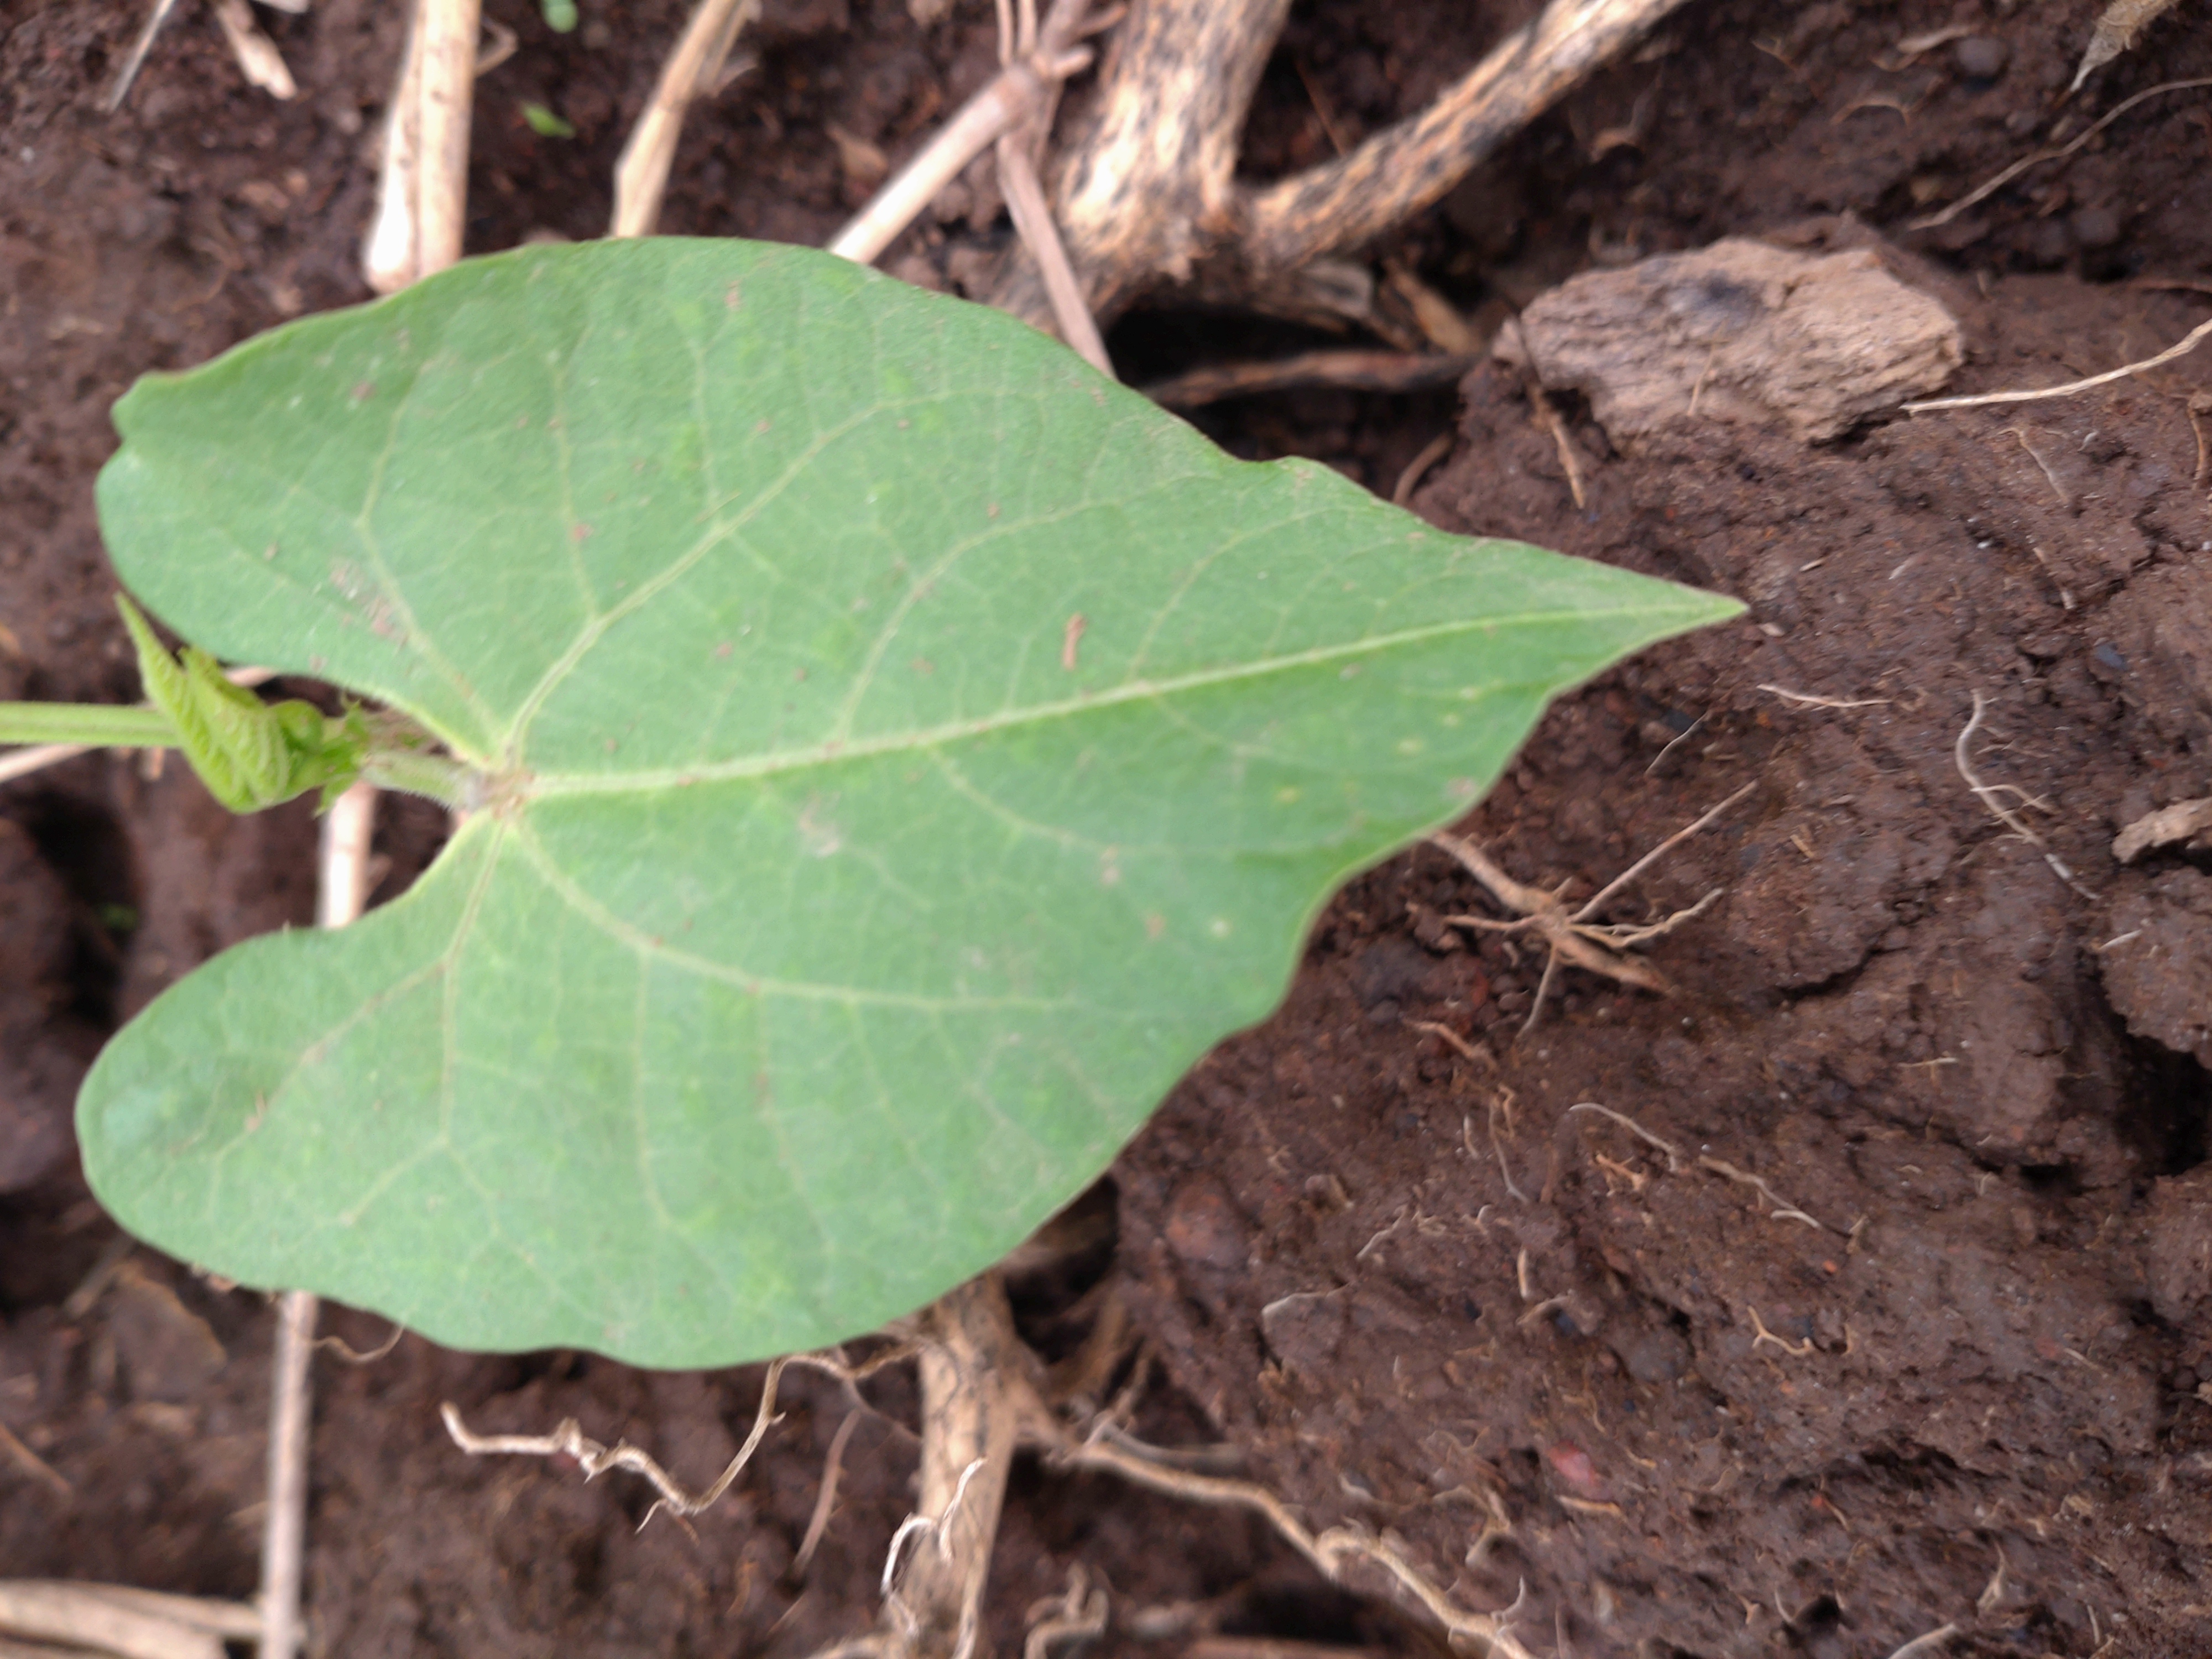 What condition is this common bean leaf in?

healthy
